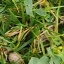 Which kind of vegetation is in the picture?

unstructured weed
